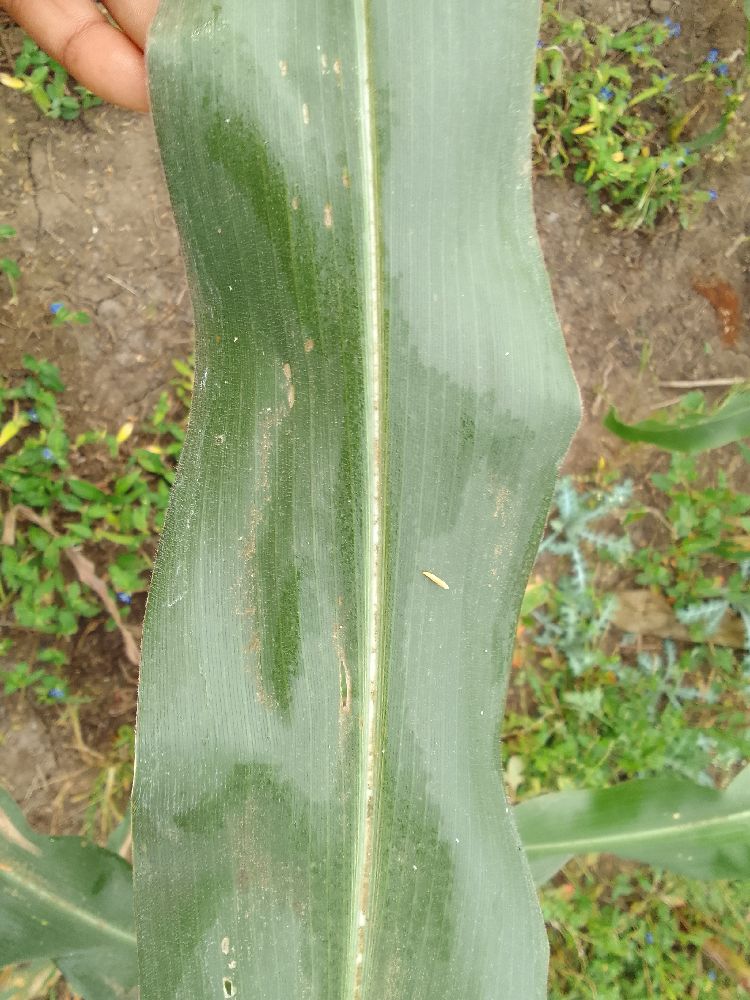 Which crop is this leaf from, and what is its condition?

maize, healthy
